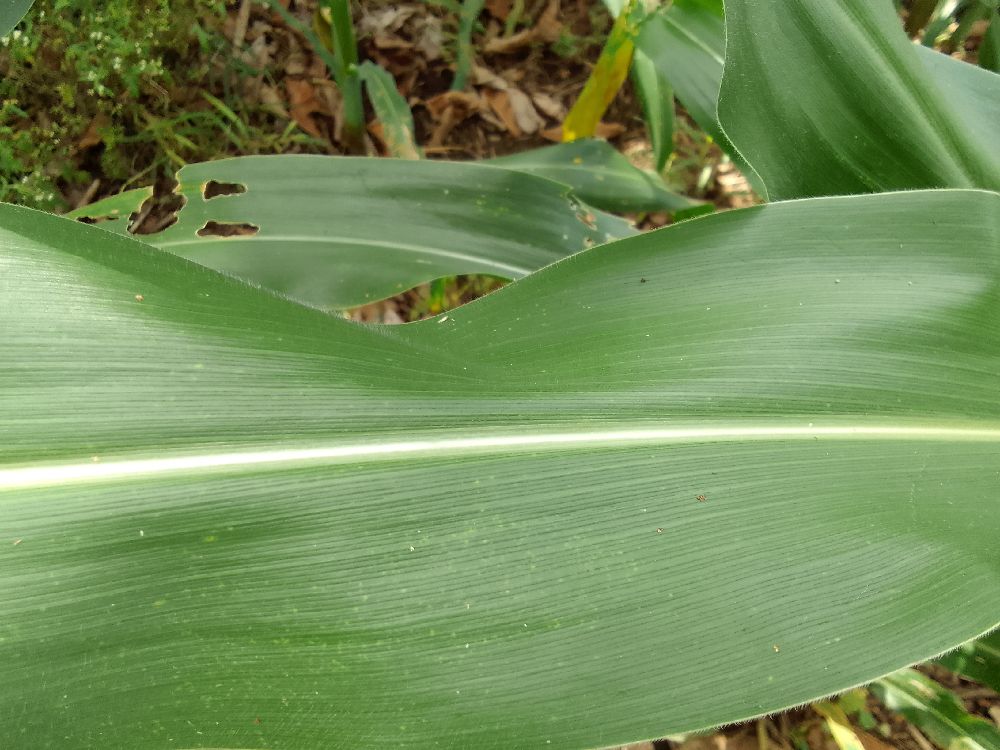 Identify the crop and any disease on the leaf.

maize, healthy
